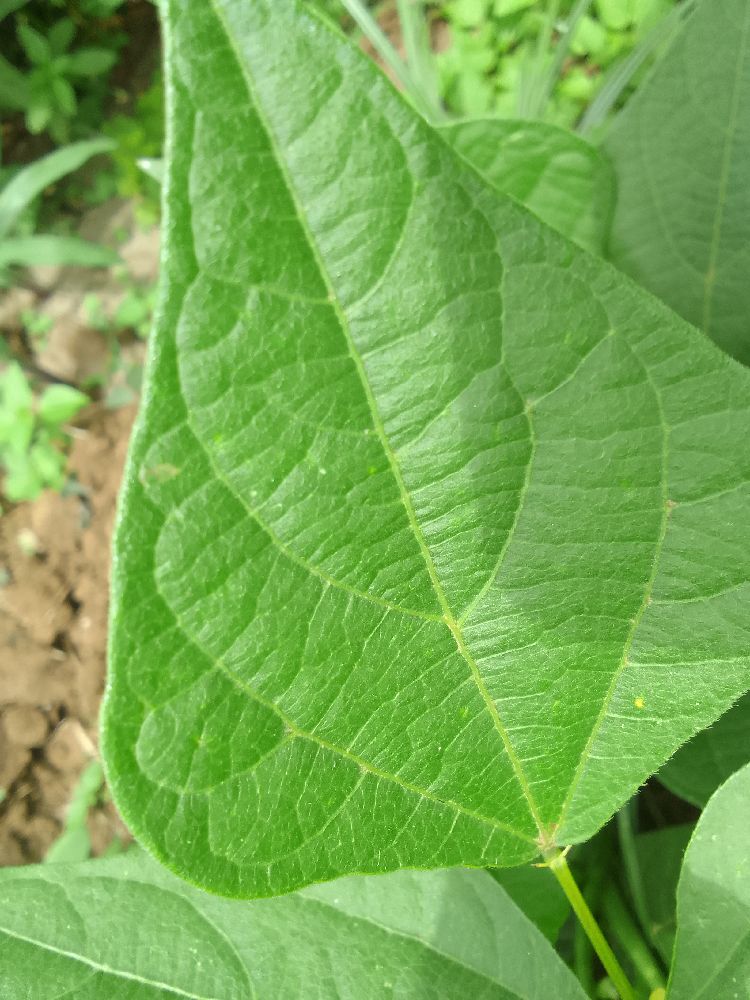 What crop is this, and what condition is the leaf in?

common bean, healthy
